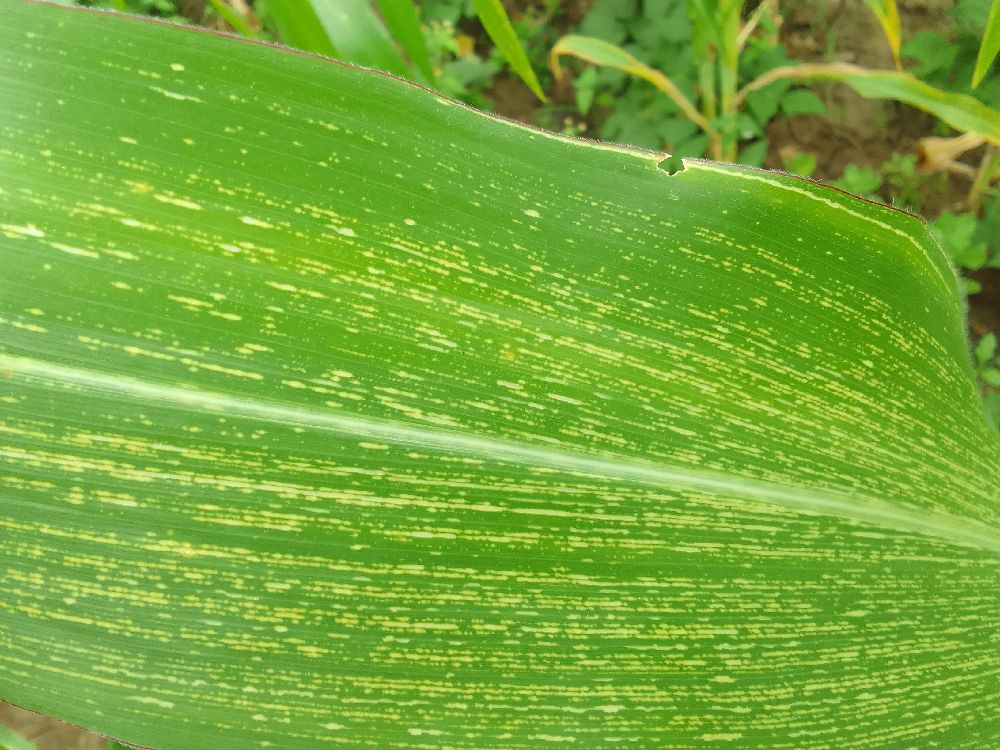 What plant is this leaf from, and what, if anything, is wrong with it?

maize, maize streak virus
